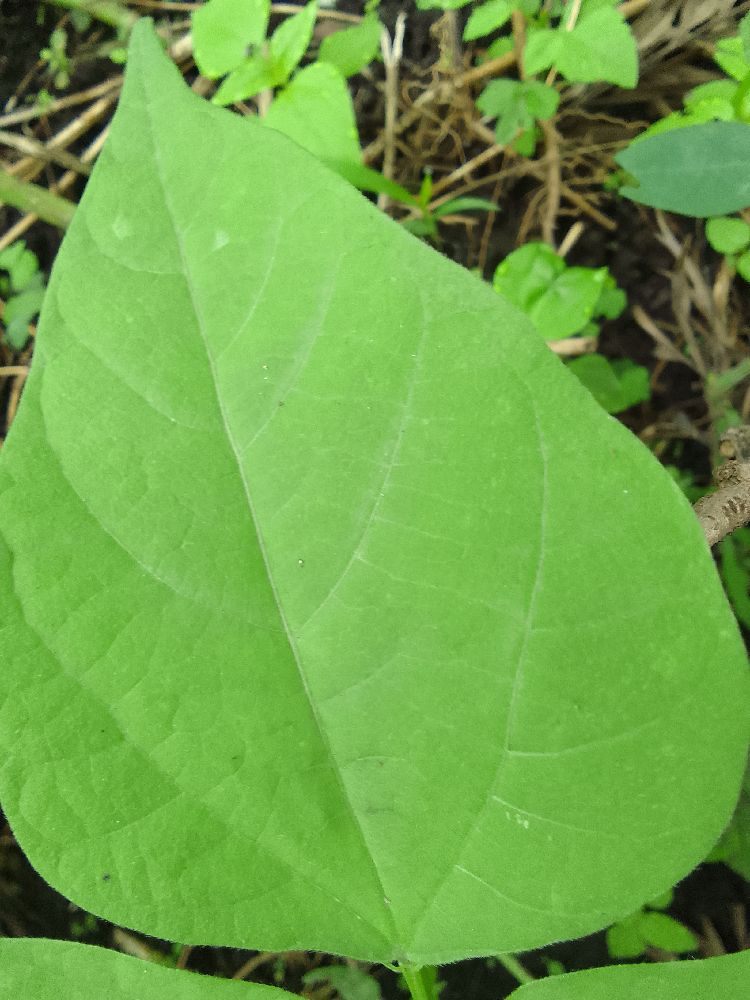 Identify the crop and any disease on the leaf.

common bean, healthy
